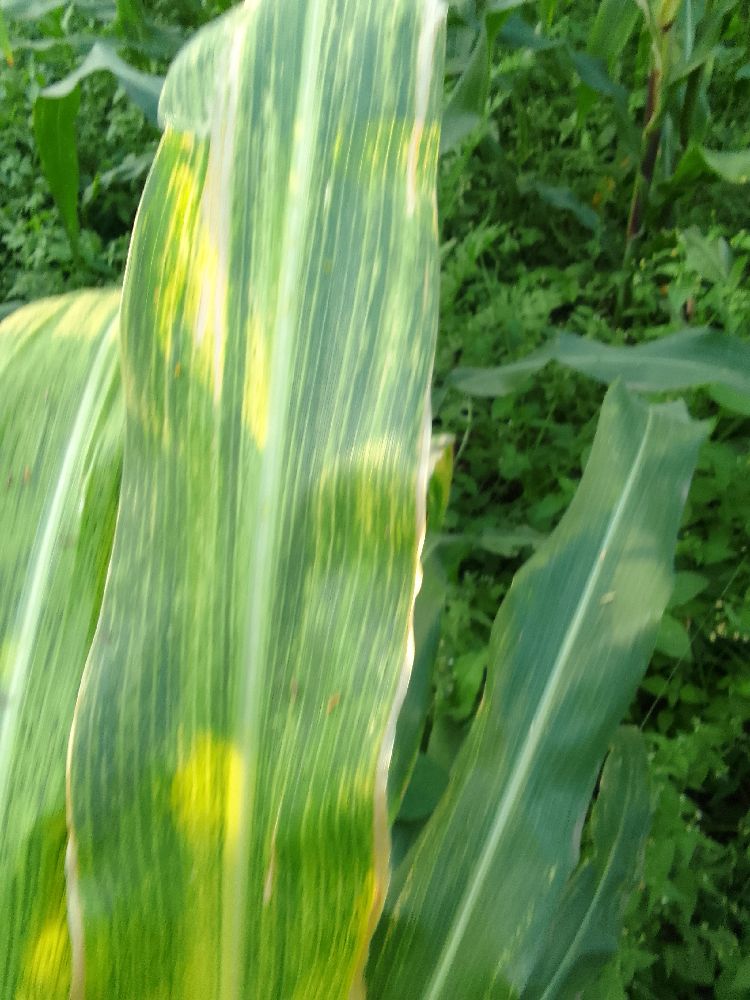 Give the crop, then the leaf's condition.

maize, maize lethal necrosis
